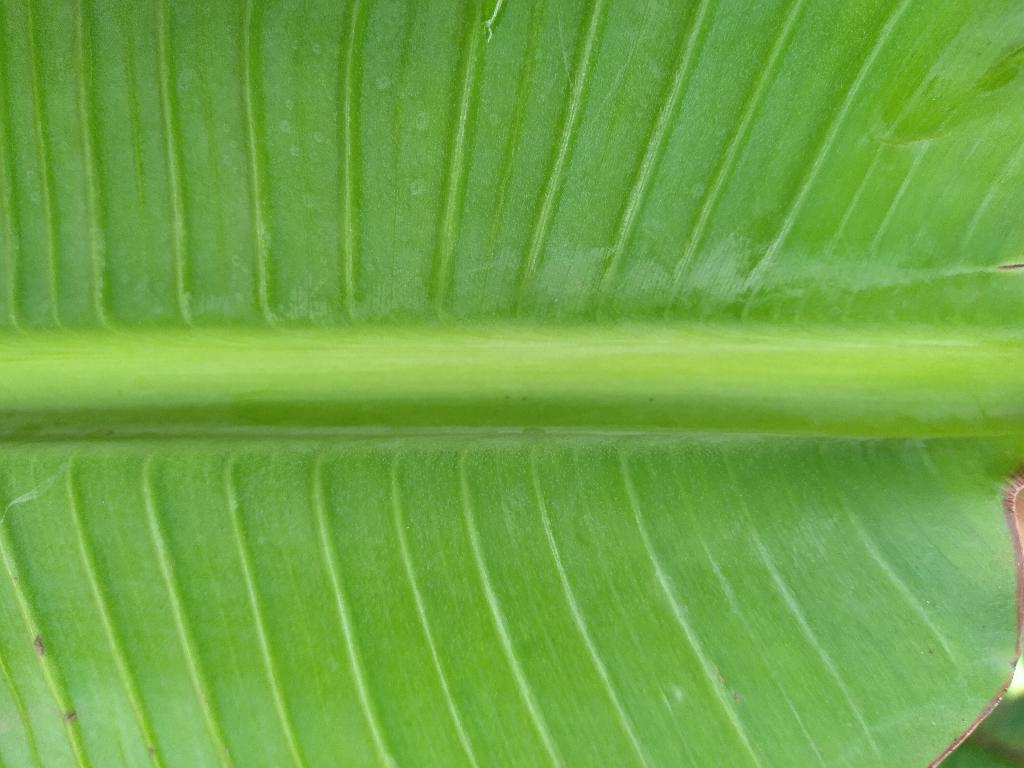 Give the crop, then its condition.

banana, healthy
